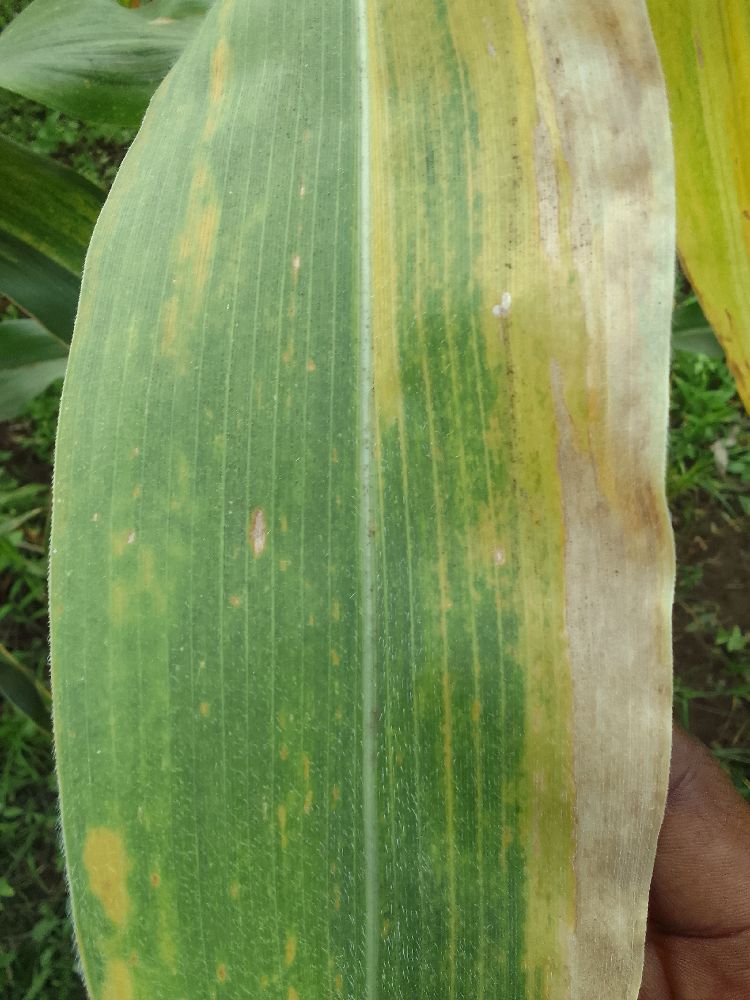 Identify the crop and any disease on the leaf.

maize, maize lethal necrosis
